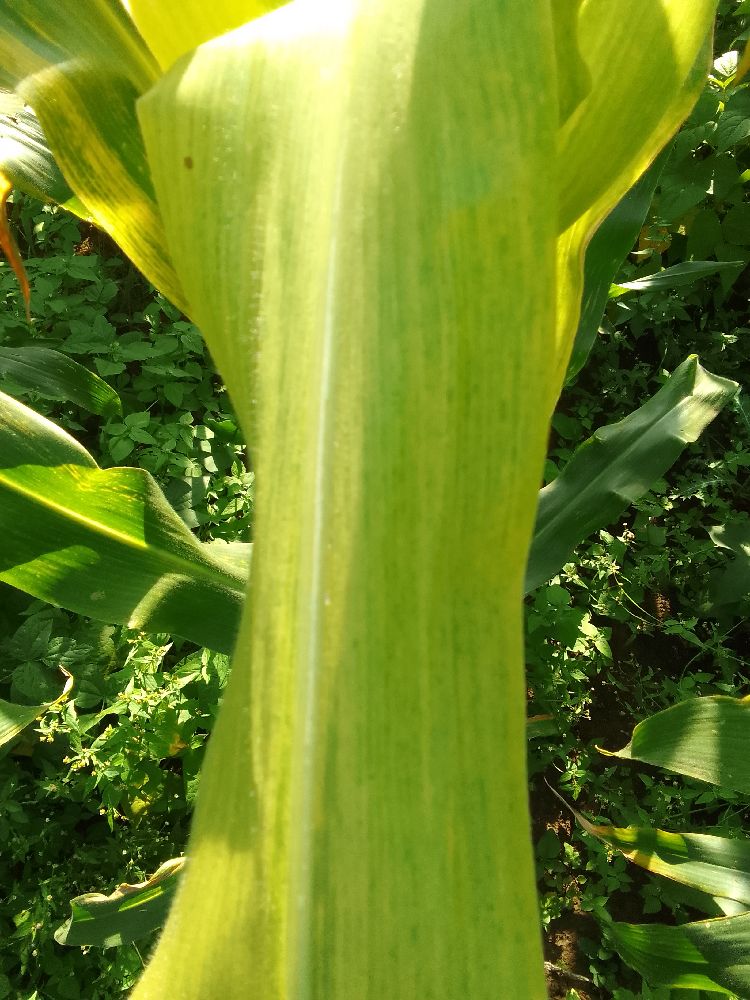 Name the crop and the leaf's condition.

maize, maize lethal necrosis
